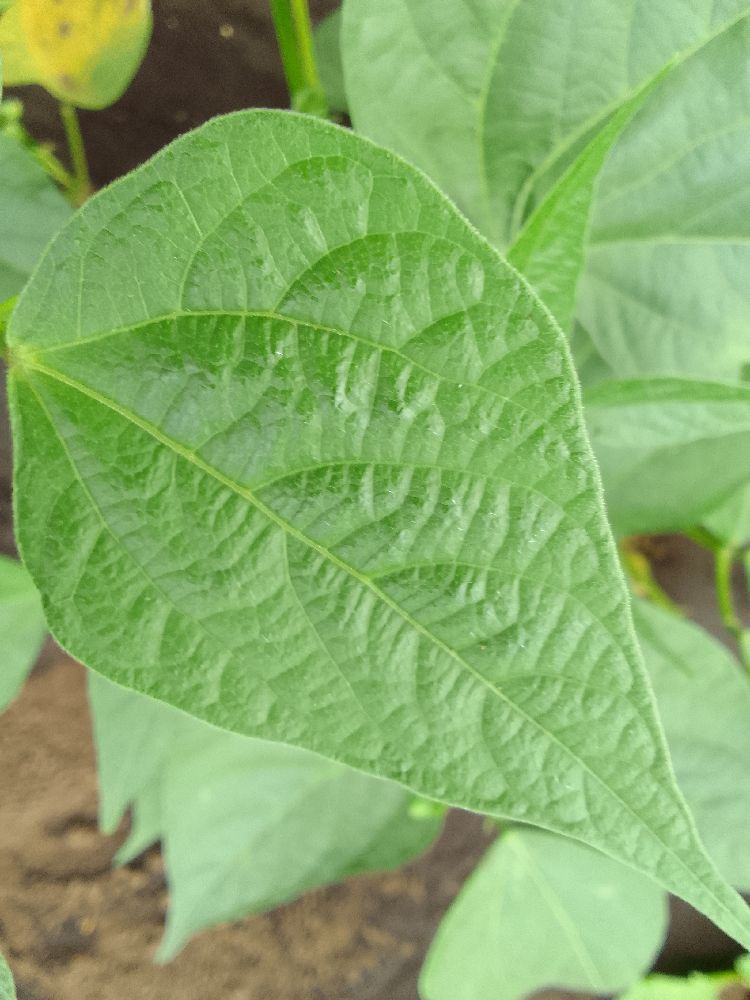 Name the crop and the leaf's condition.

common bean, healthy
